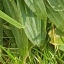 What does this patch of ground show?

structured weed
